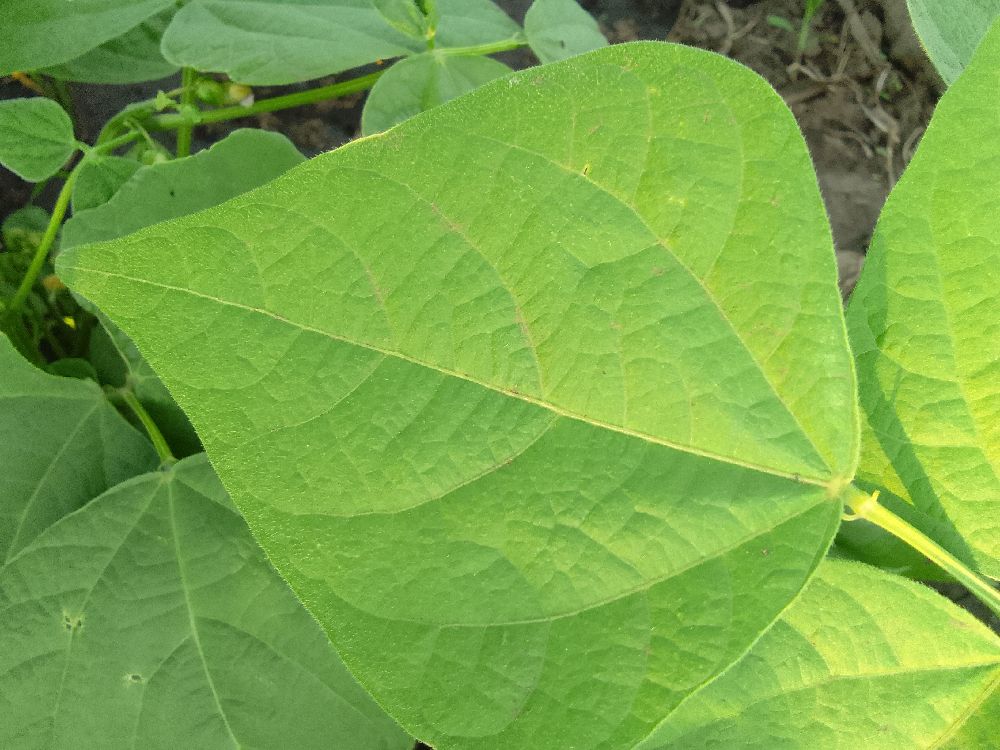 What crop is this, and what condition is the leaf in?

common bean, healthy
